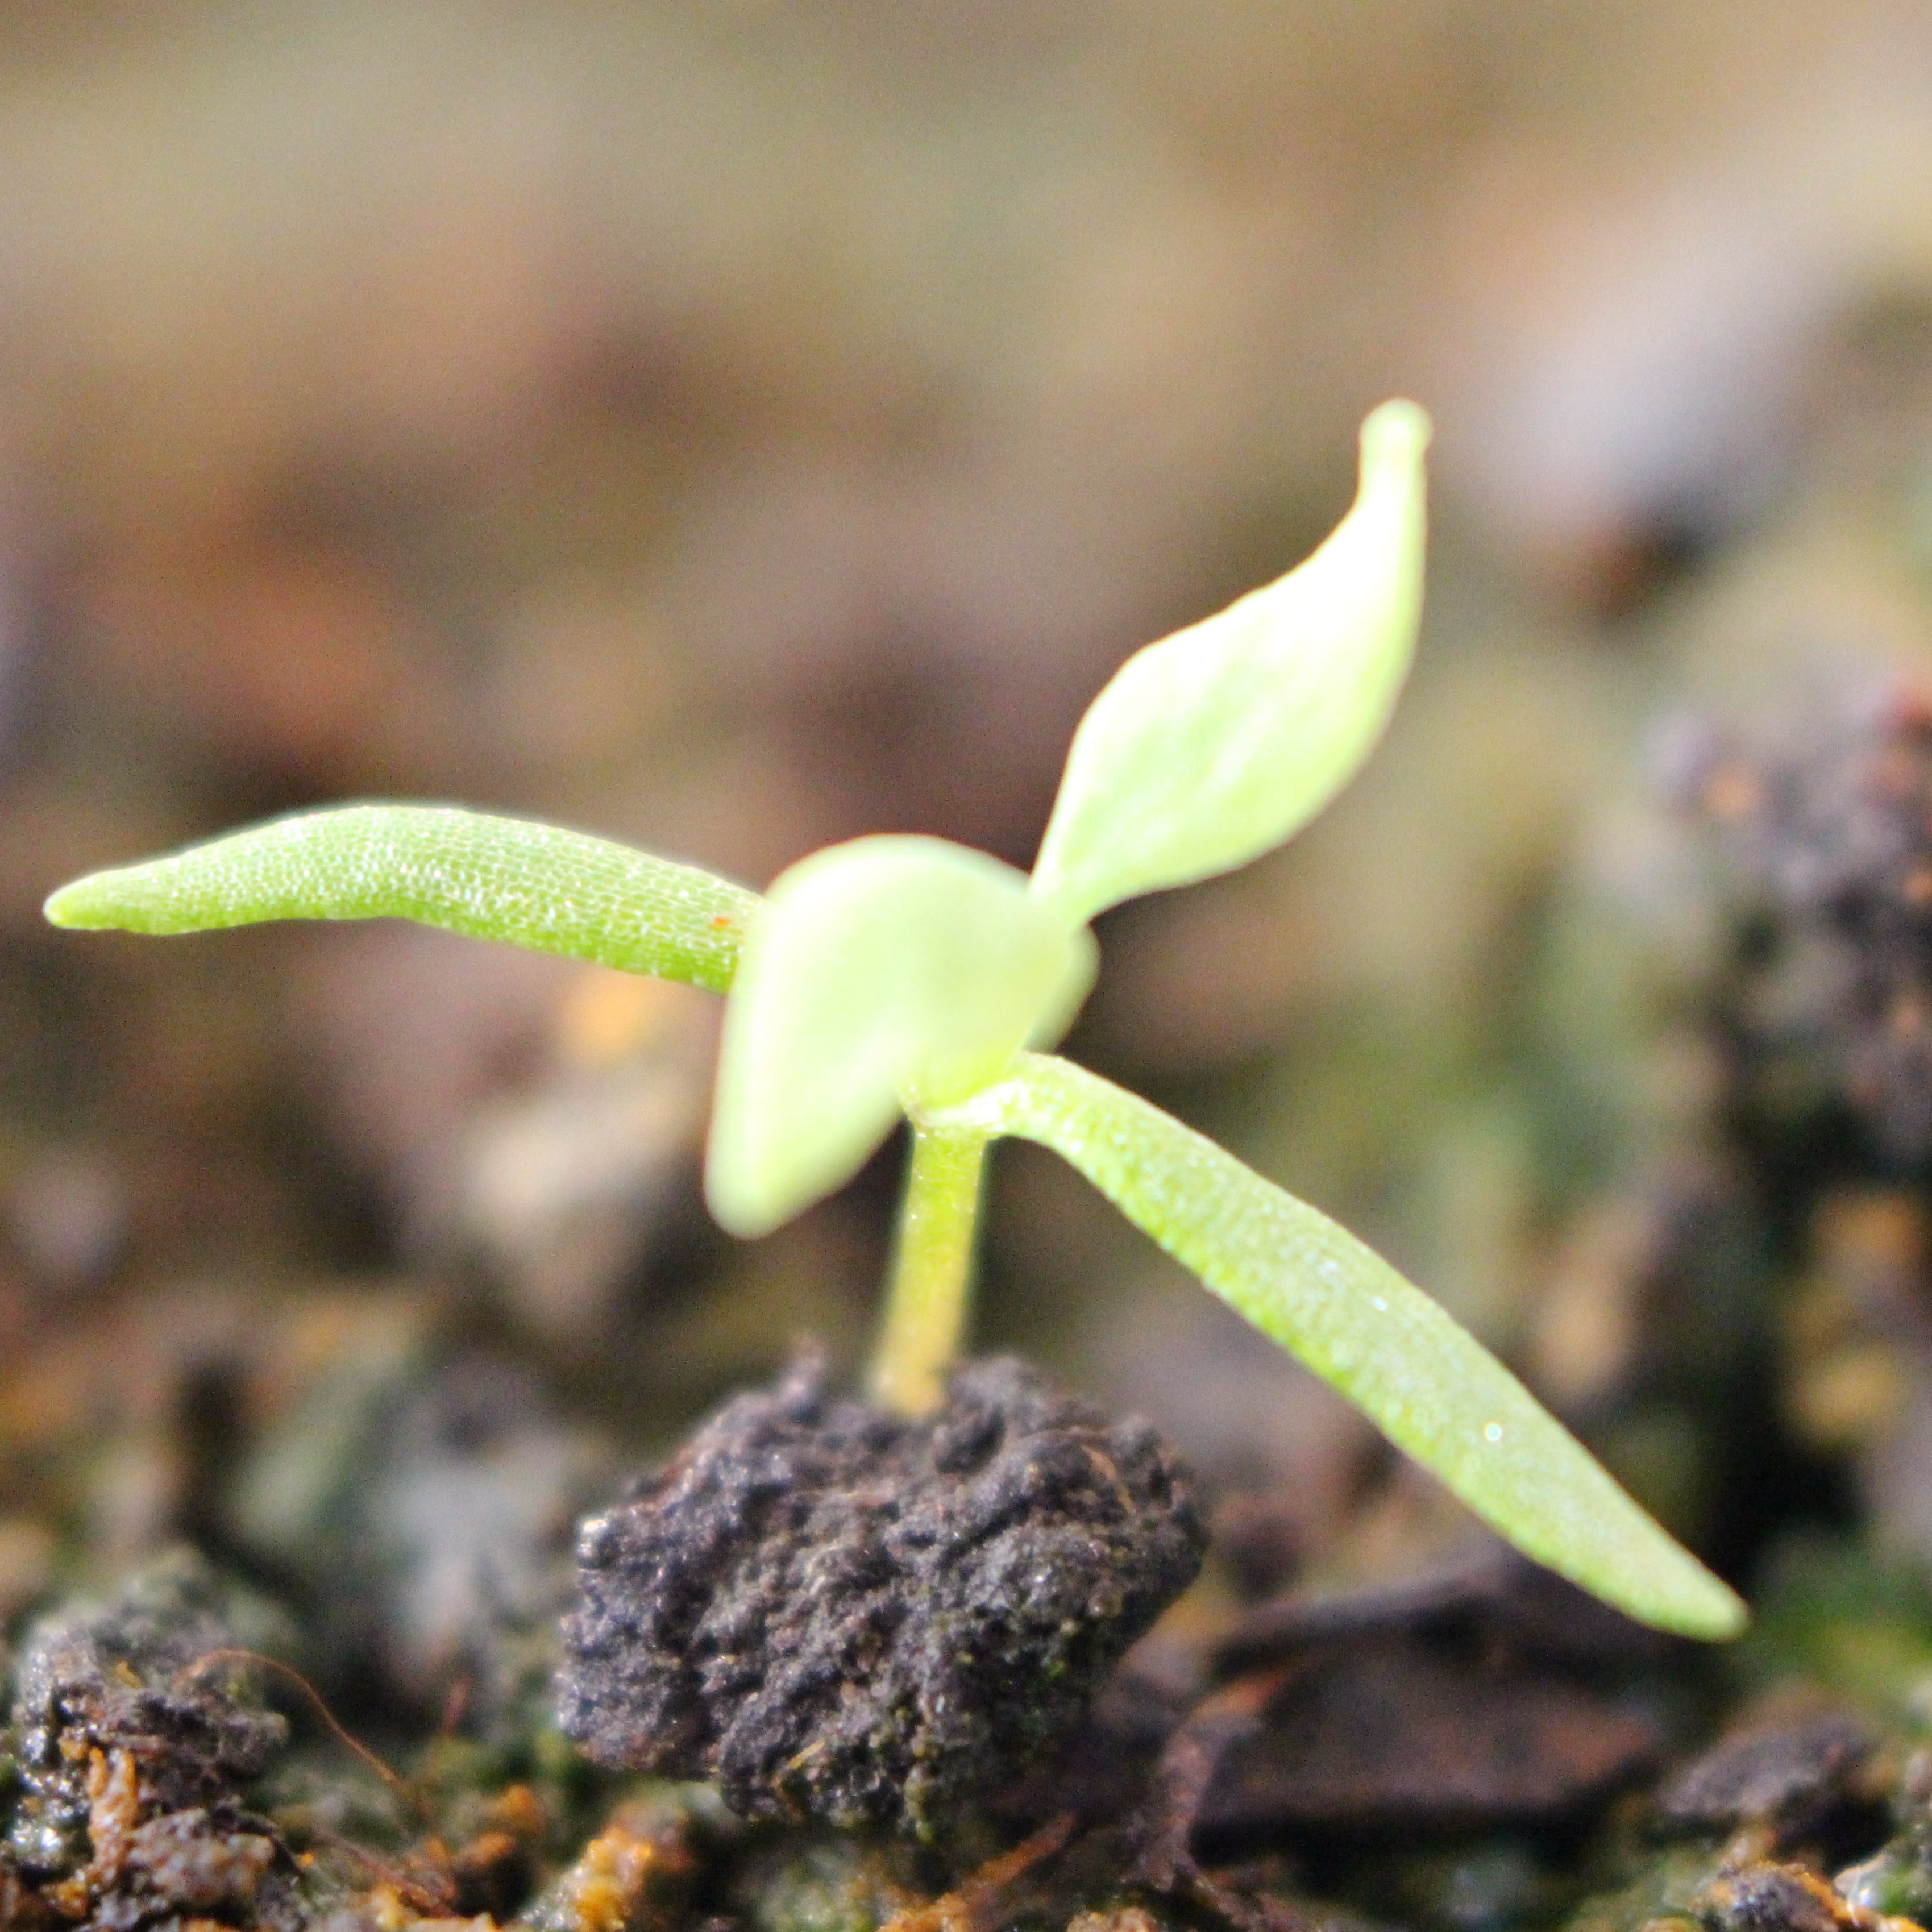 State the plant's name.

Papaver rhoeas
